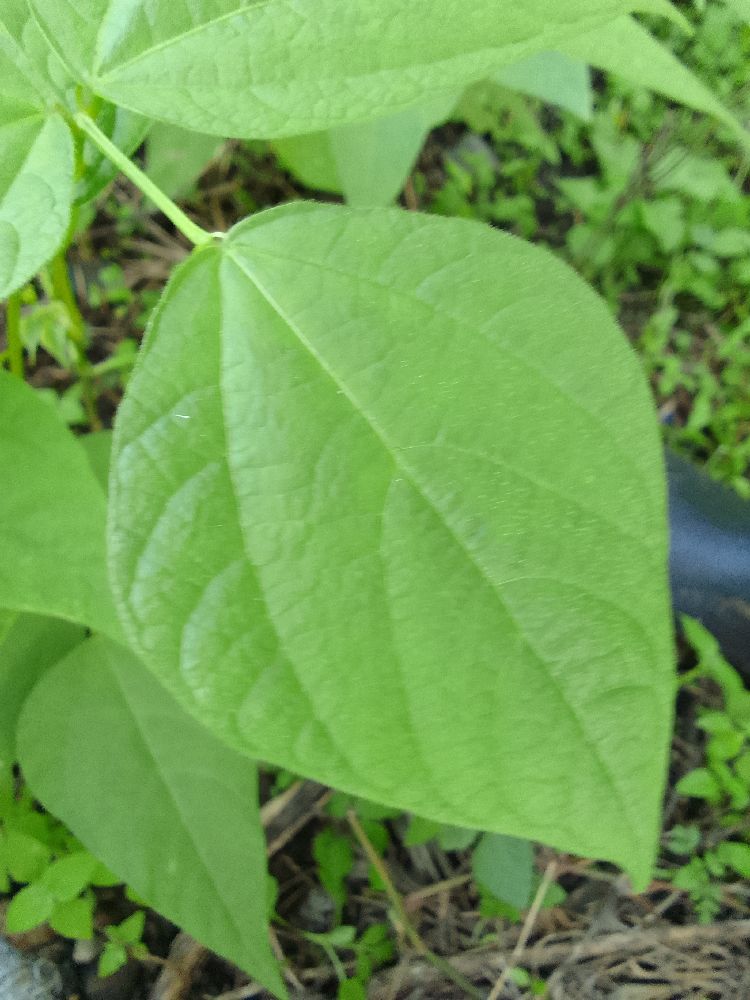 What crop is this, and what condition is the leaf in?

common bean, healthy
